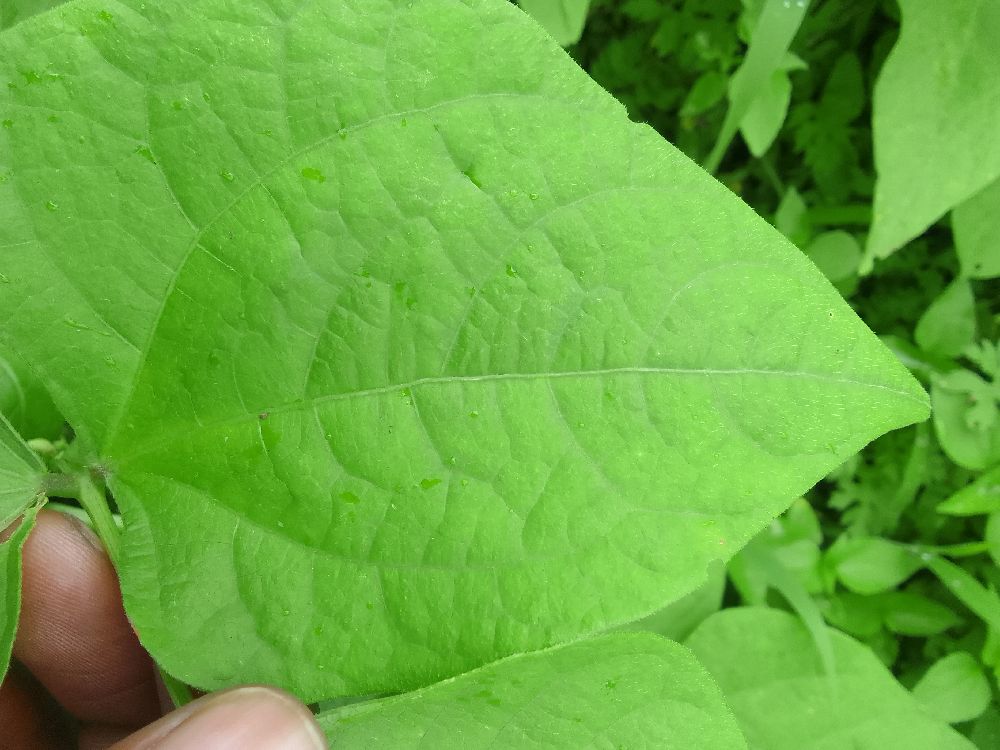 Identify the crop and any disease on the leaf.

common bean, healthy
